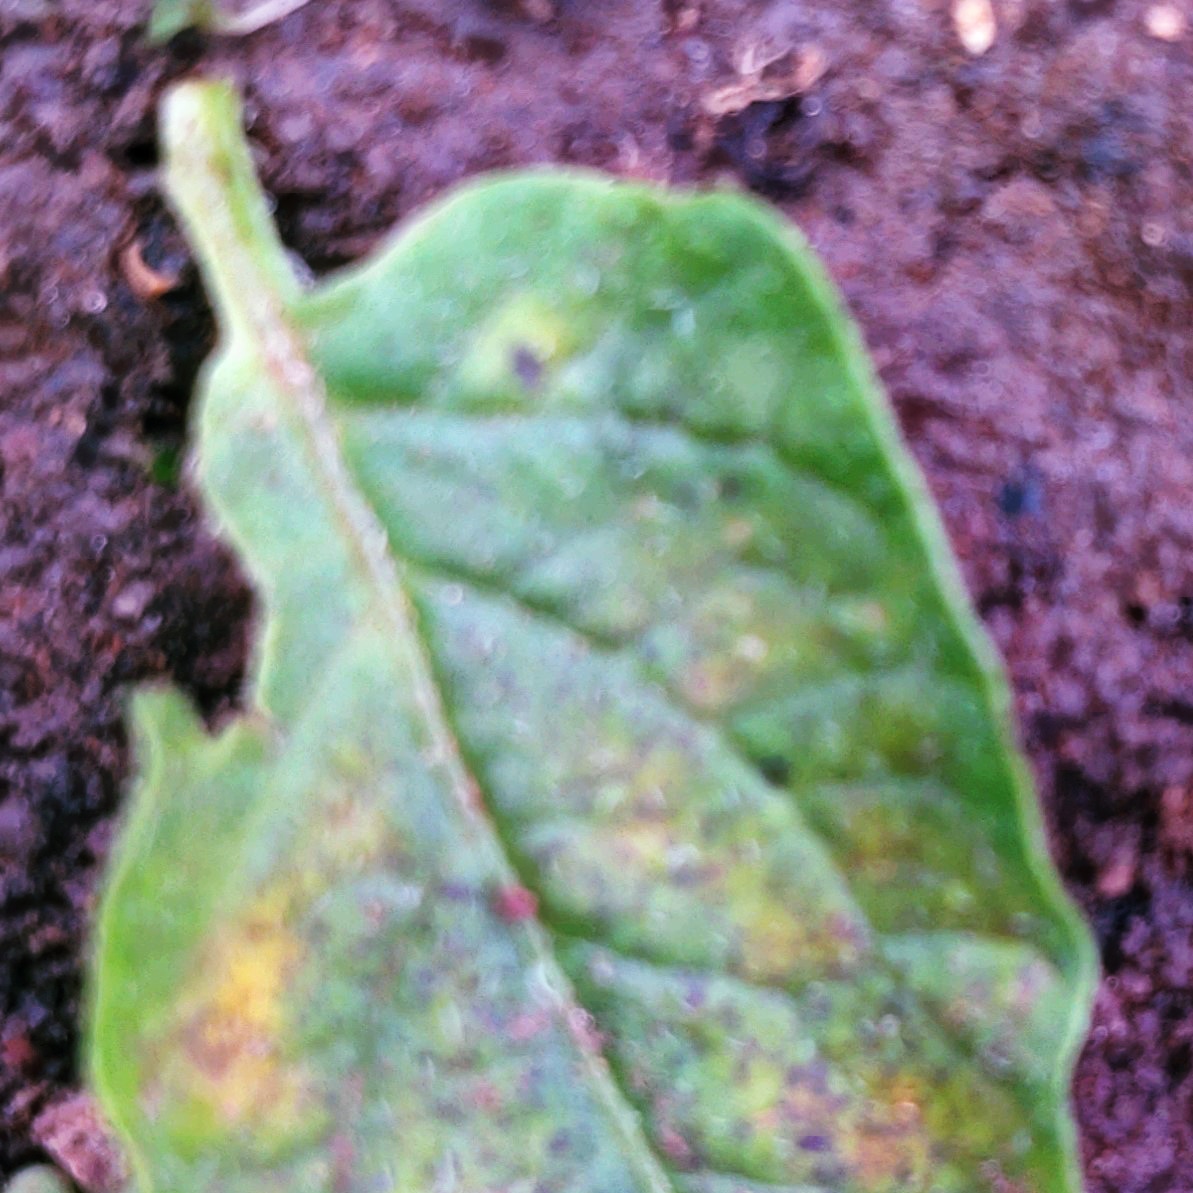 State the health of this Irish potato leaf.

late blight
